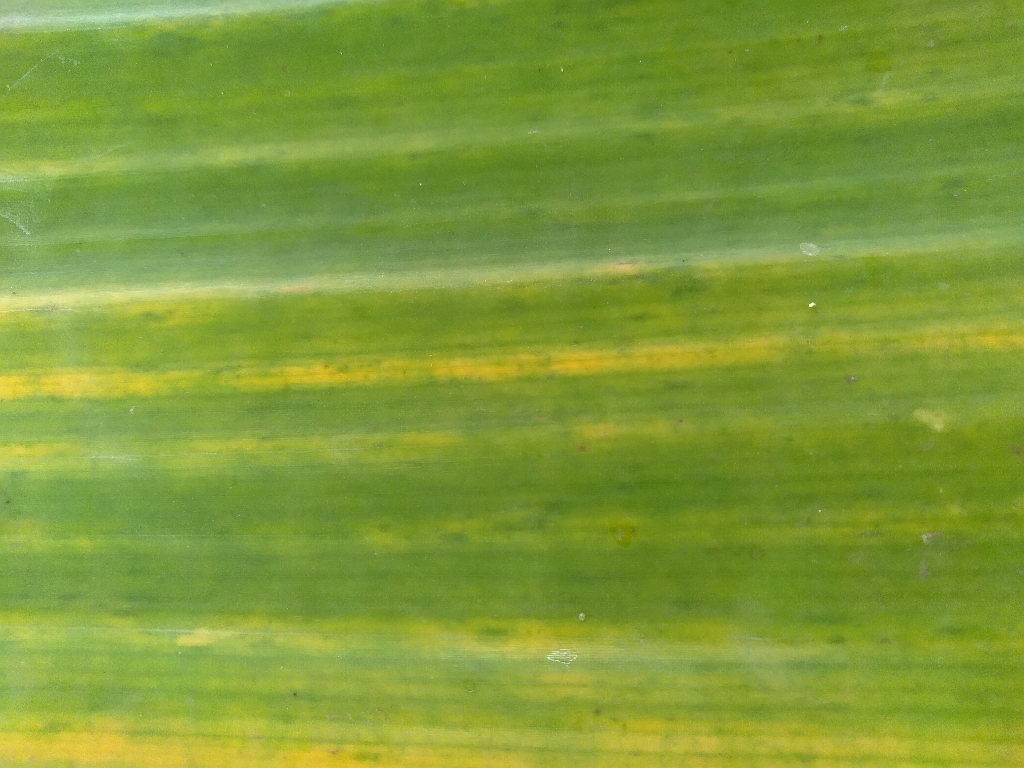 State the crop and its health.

banana, fusarium wilt race 1
